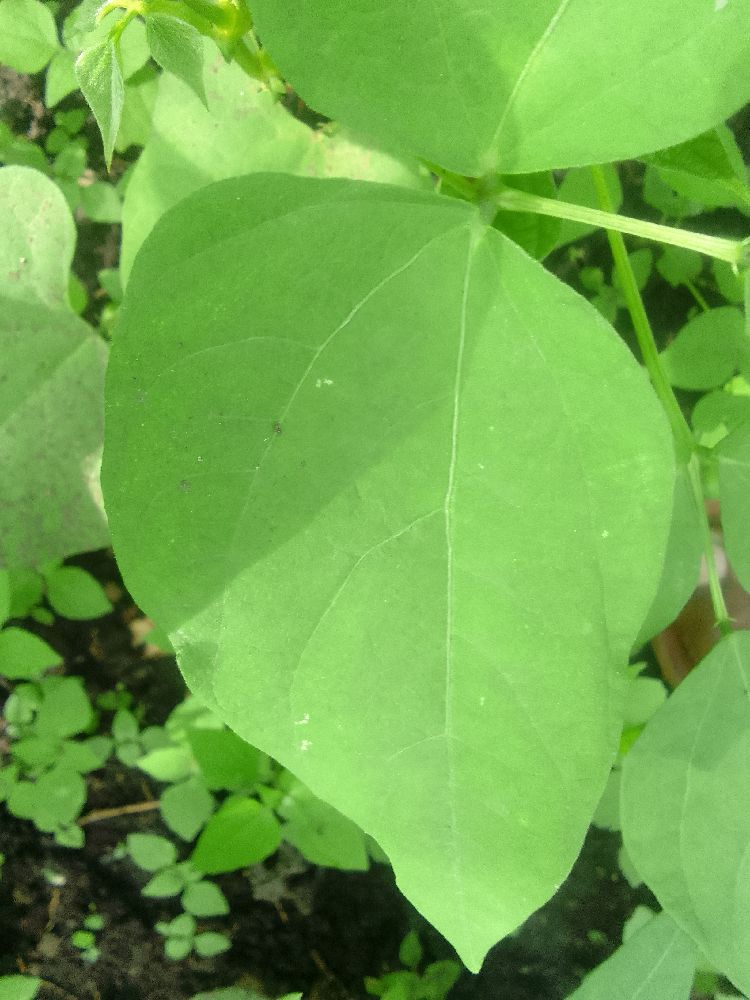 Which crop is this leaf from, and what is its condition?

common bean, healthy
